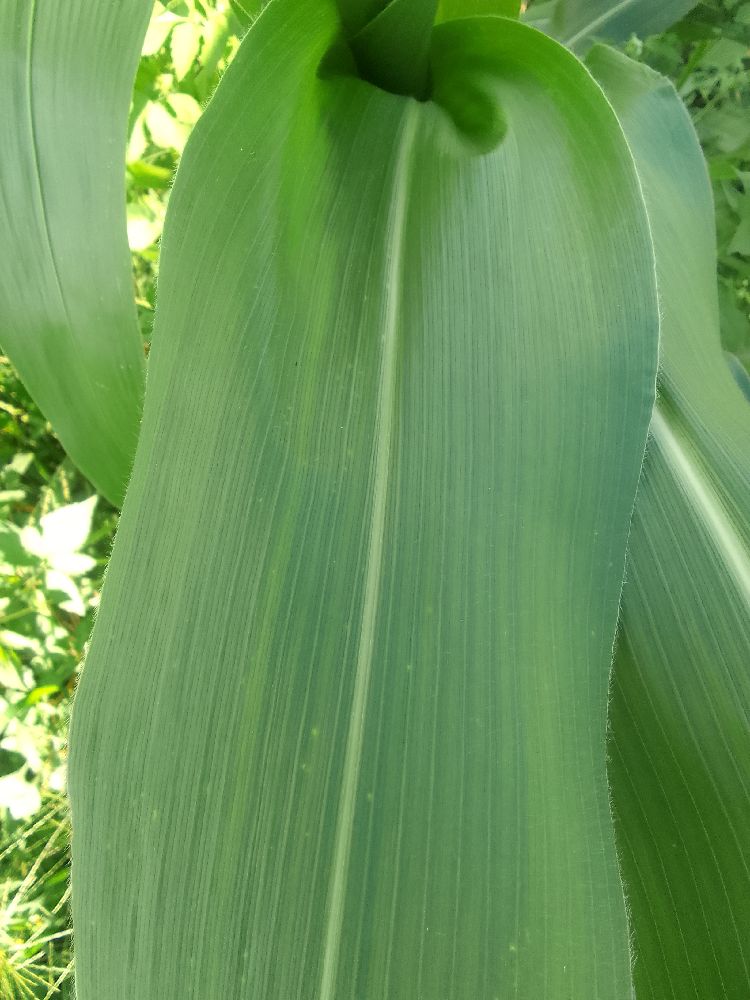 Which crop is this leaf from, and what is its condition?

maize, healthy
